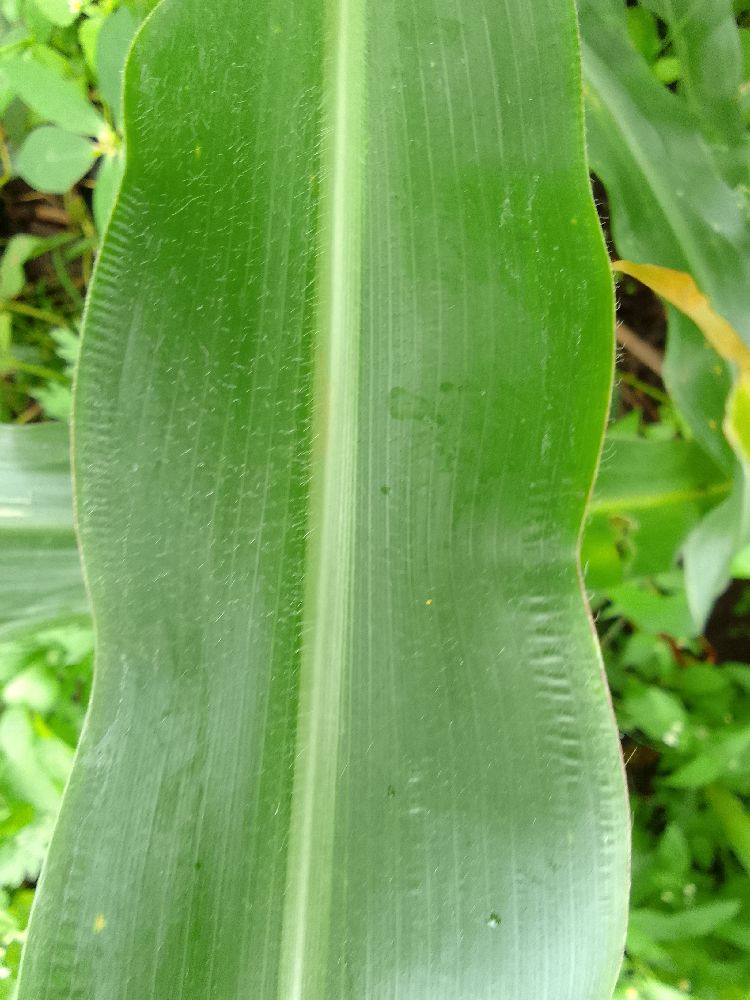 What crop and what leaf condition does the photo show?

maize, healthy
